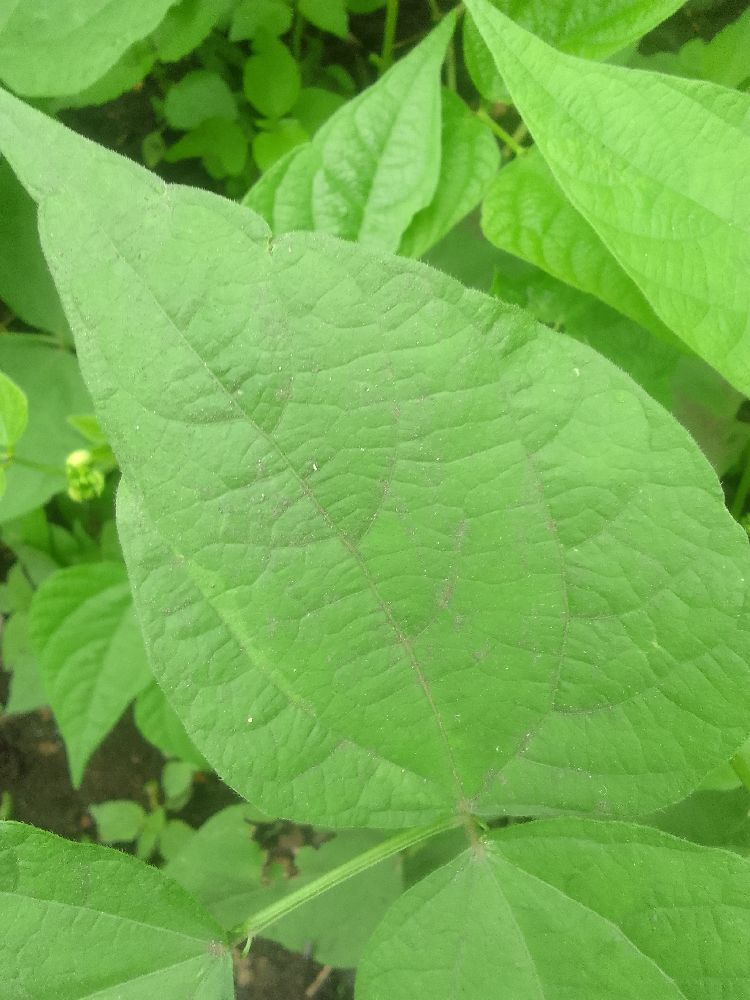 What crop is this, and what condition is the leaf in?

common bean, healthy
